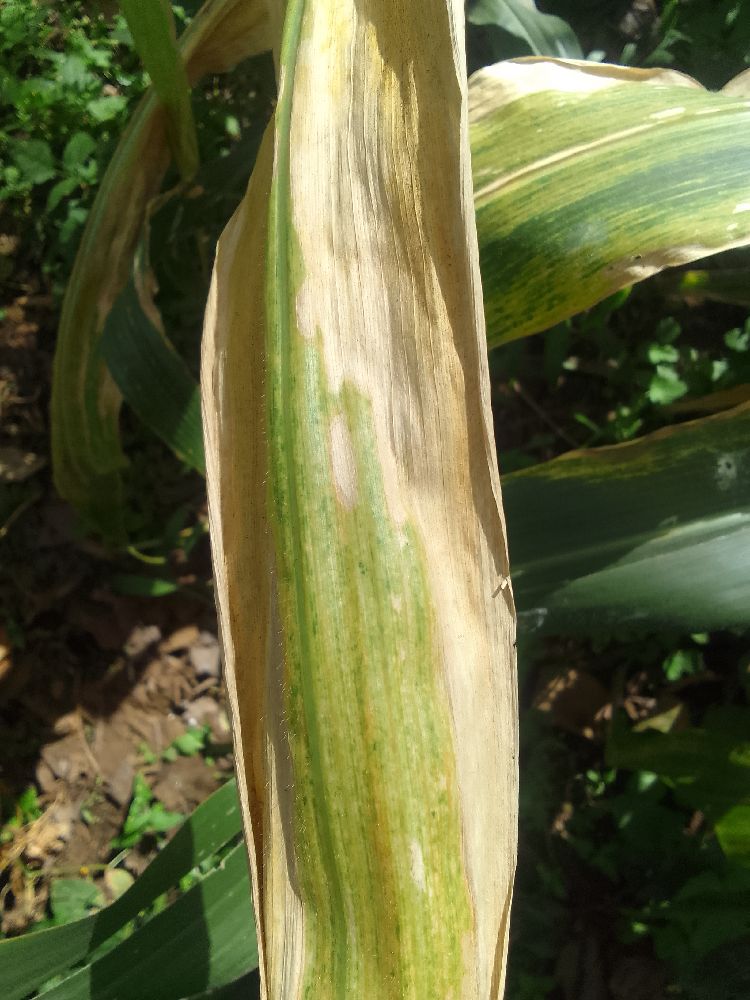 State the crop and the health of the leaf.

maize, maize lethal necrosis
